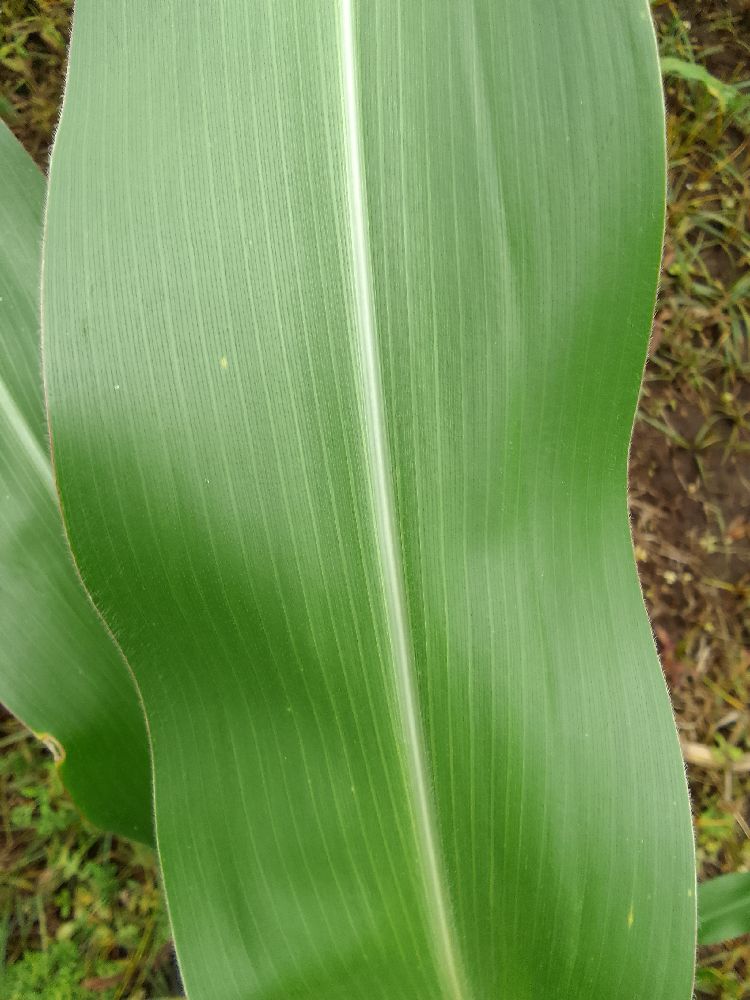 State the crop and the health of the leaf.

maize, healthy
